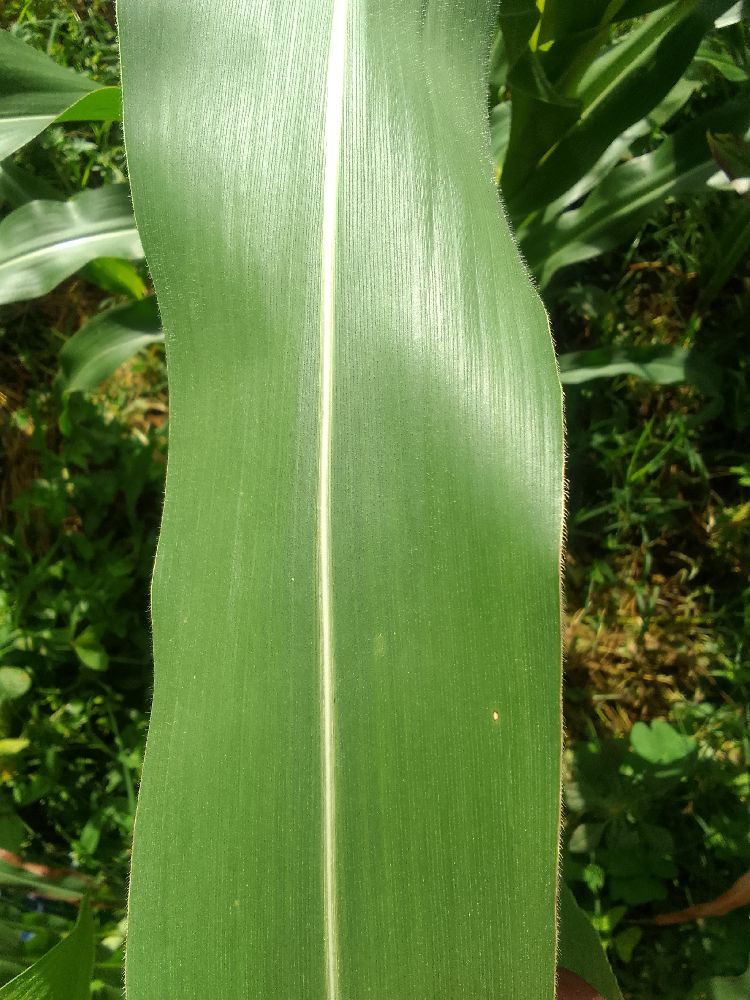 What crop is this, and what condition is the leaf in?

maize, healthy
